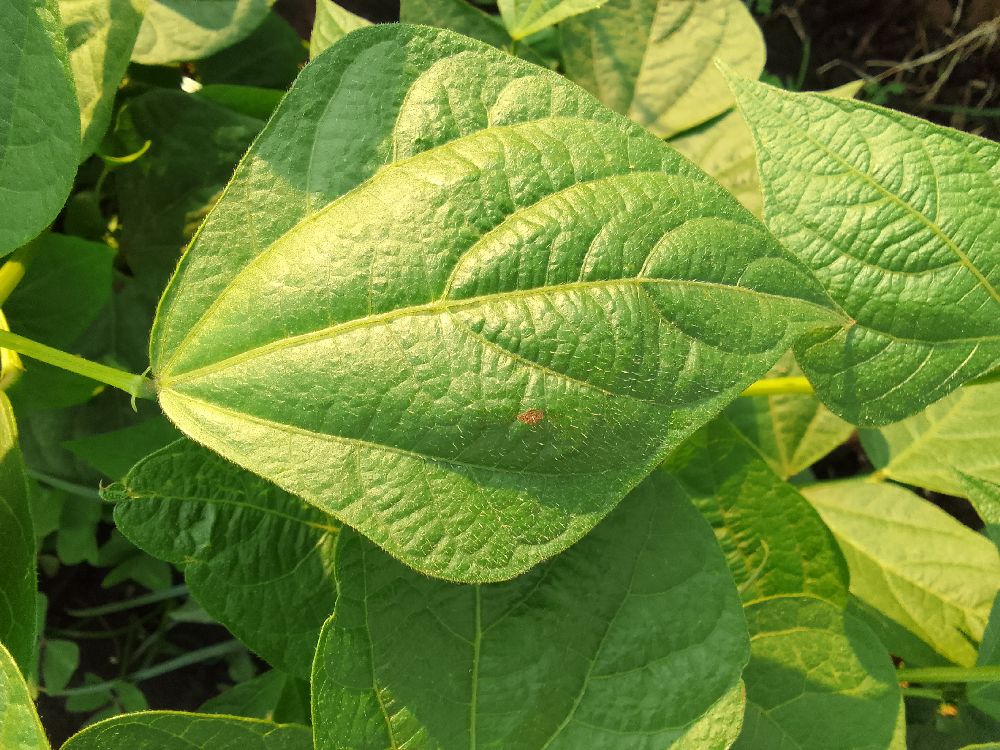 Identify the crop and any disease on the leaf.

common bean, healthy
